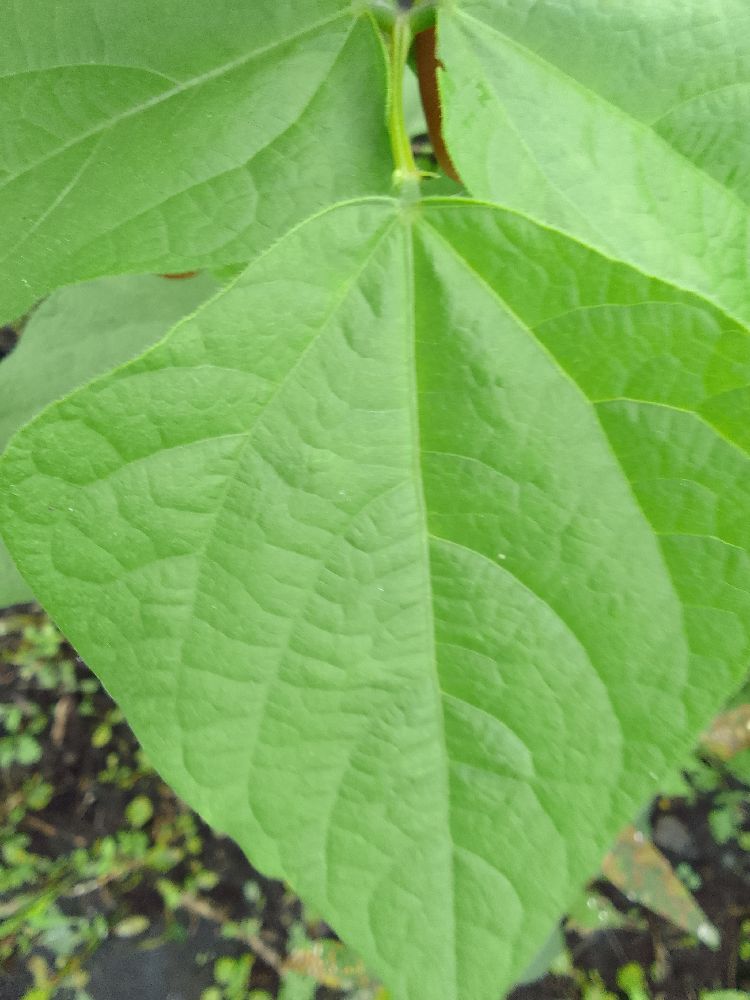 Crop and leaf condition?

common bean, healthy
